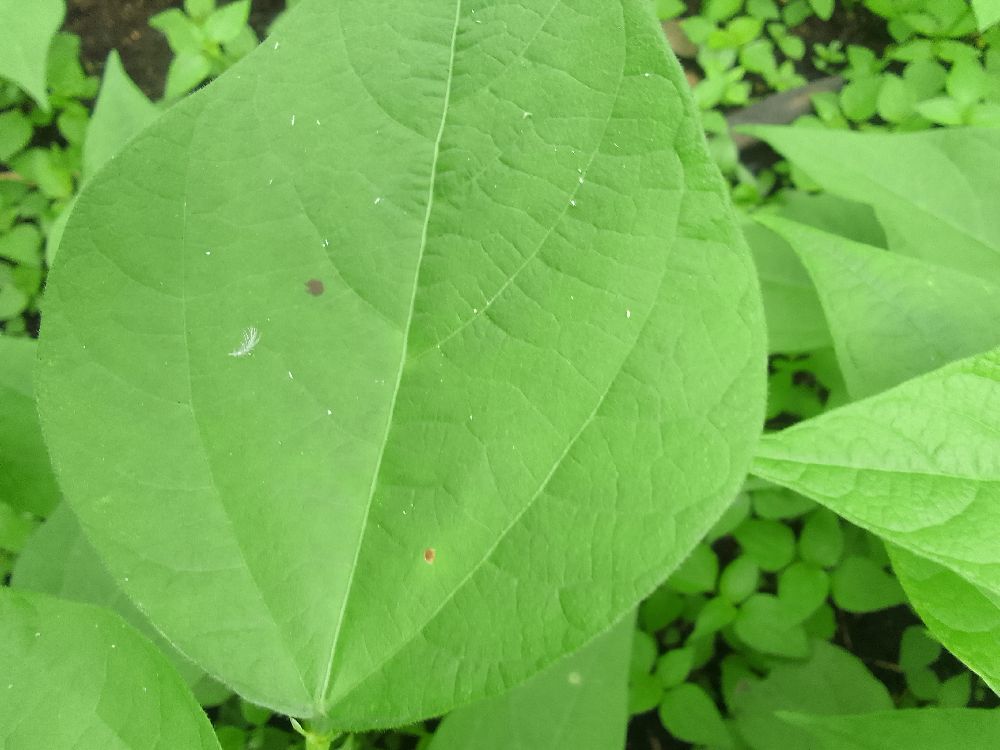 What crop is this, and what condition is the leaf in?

common bean, healthy
